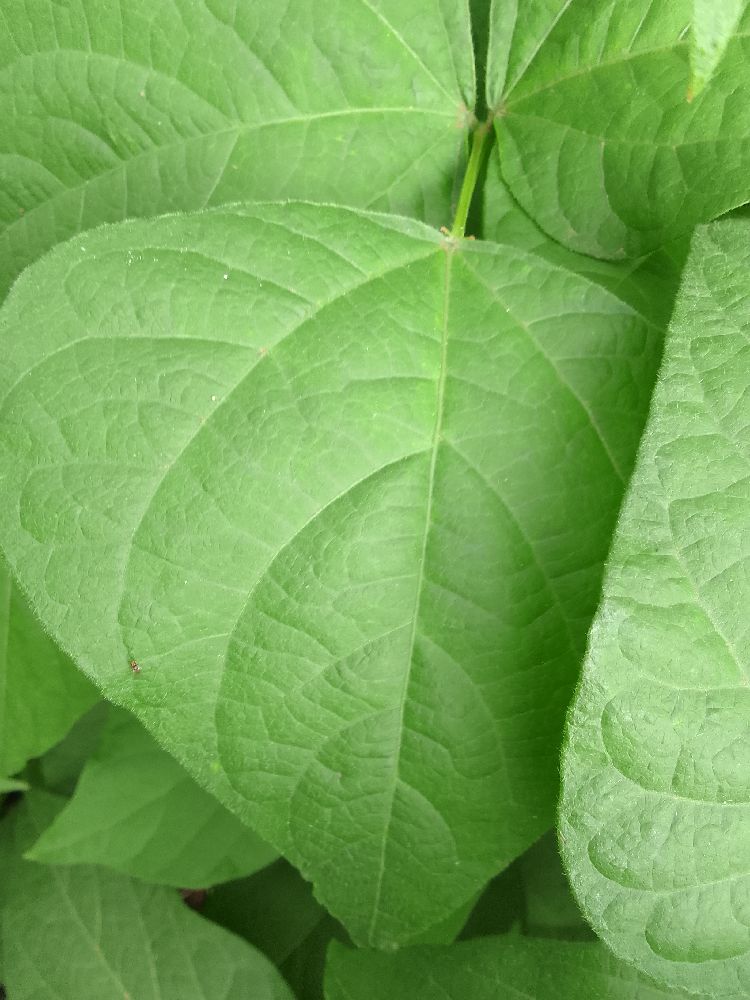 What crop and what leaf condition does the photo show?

common bean, healthy
